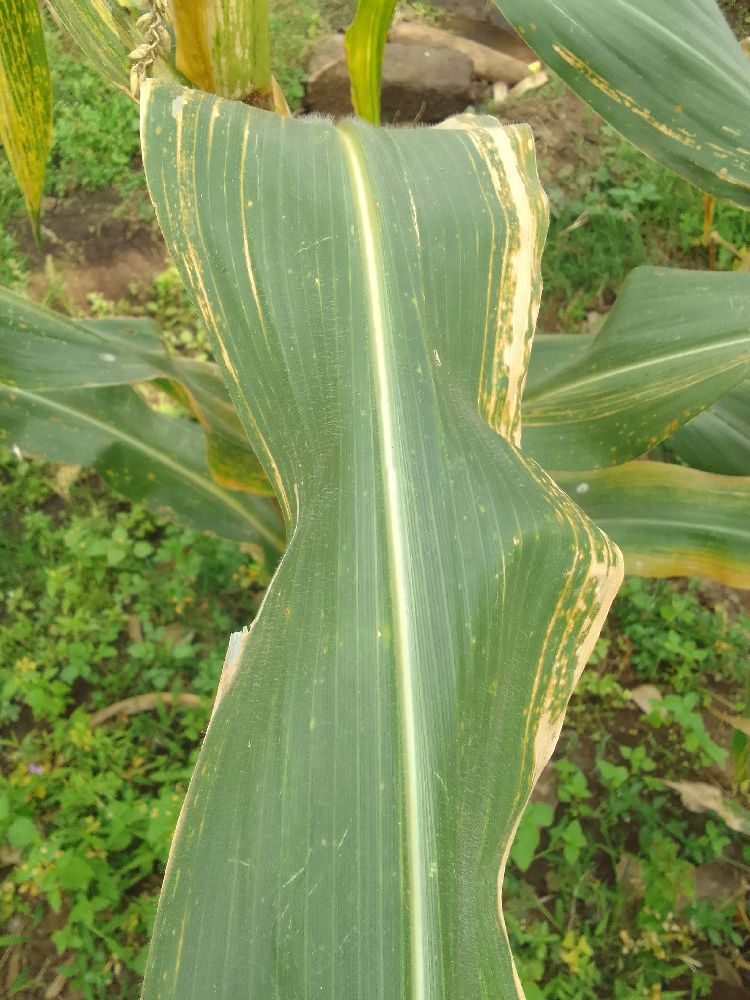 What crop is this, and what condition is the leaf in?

maize, maize lethal necrosis
